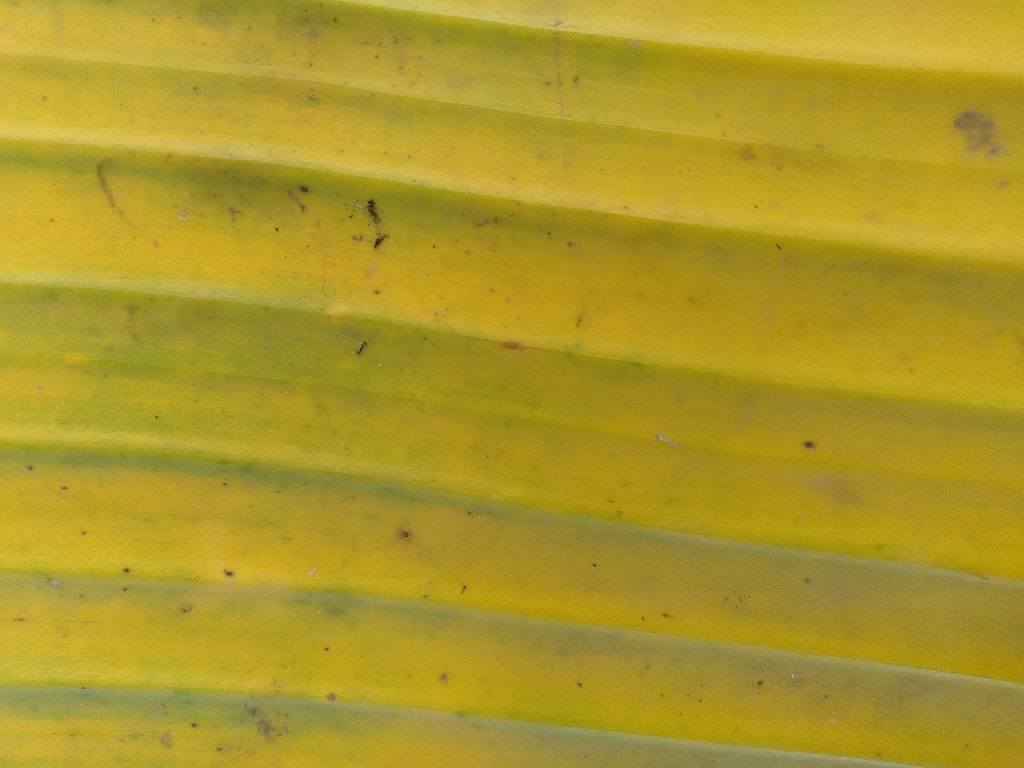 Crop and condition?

banana, fusarium wilt race 1
